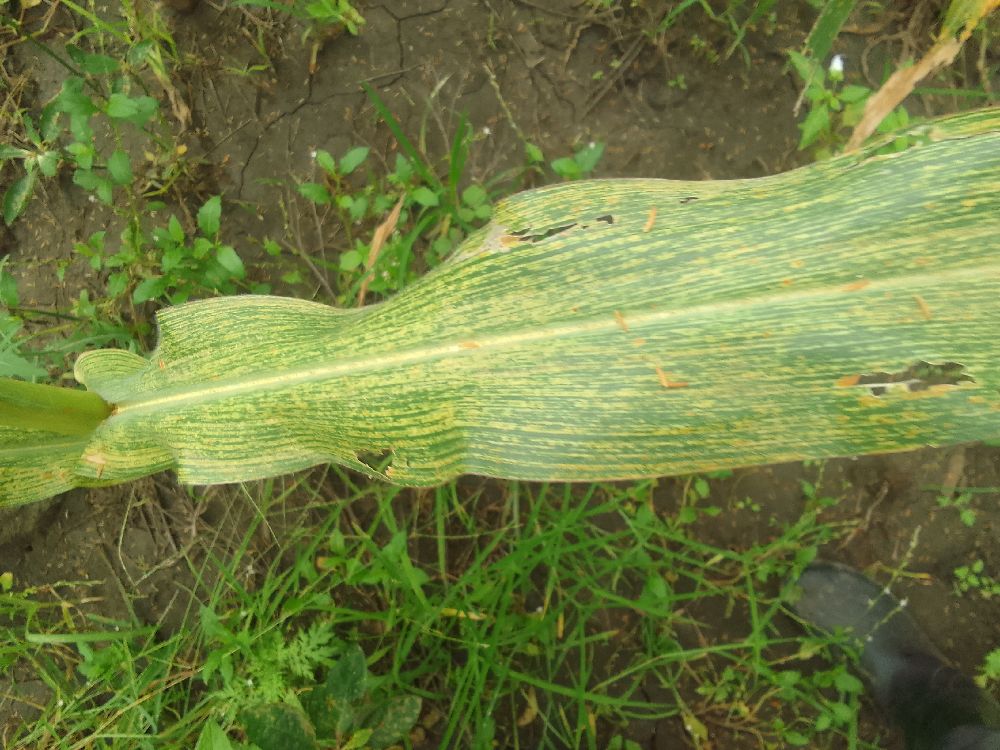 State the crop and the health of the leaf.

maize, maize streak virus
